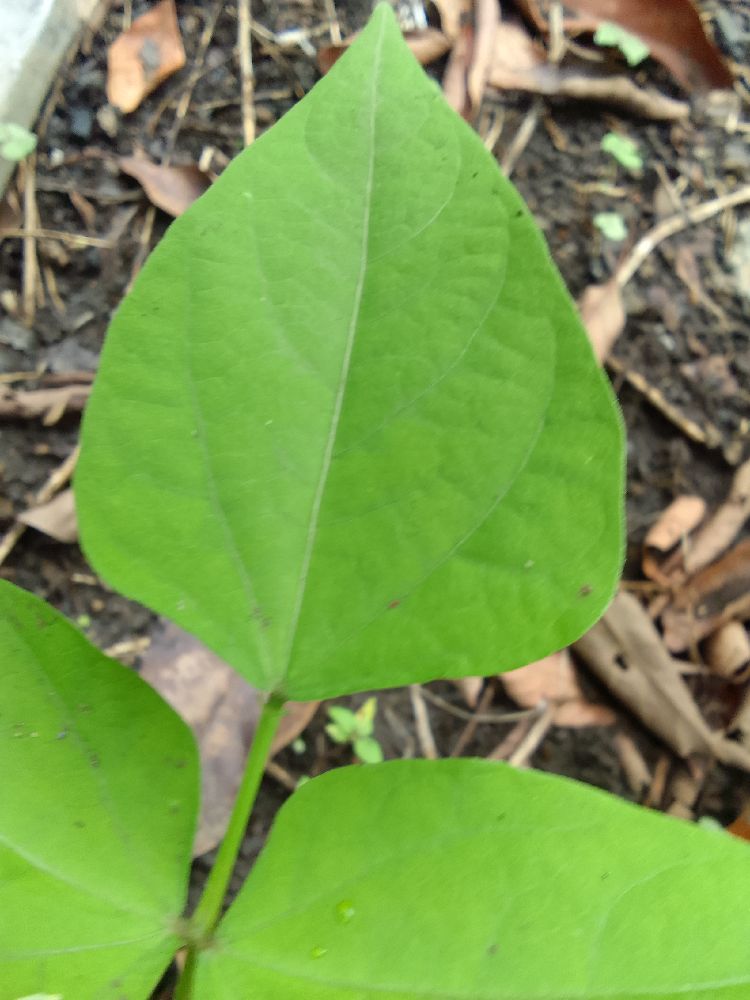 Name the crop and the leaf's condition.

common bean, healthy
